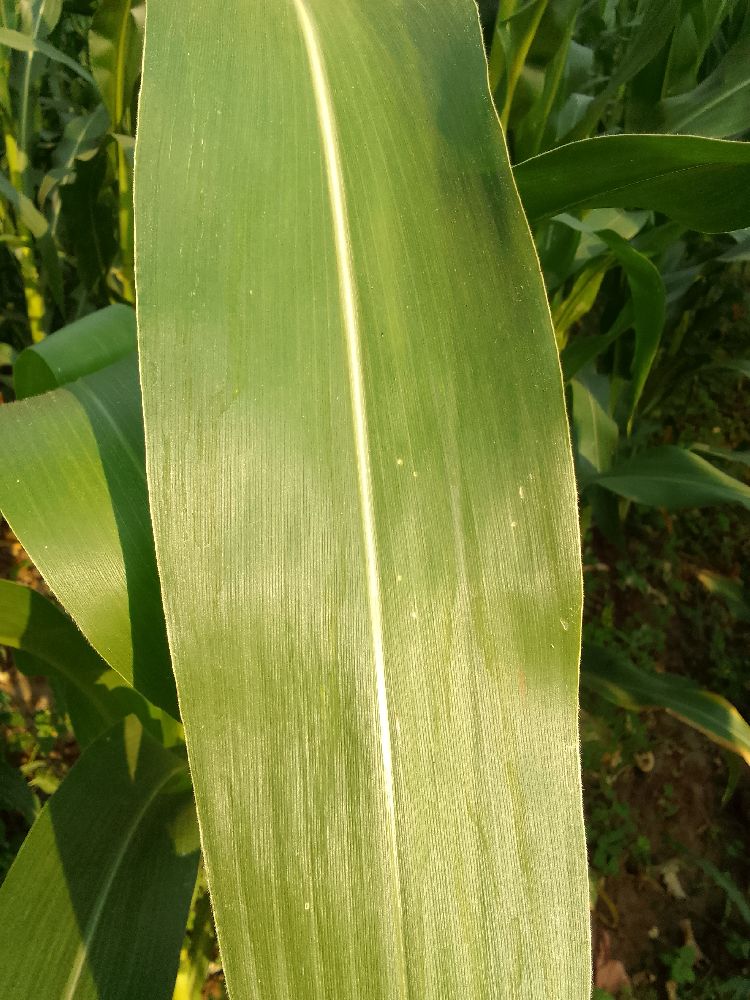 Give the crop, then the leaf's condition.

maize, healthy
